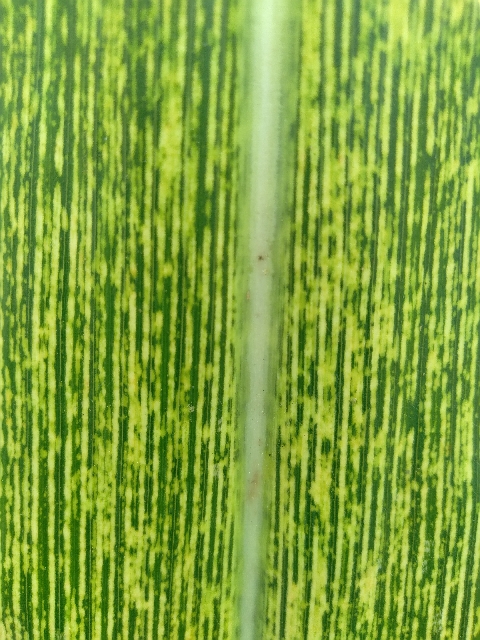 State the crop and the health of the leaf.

maize, maize streak virus
